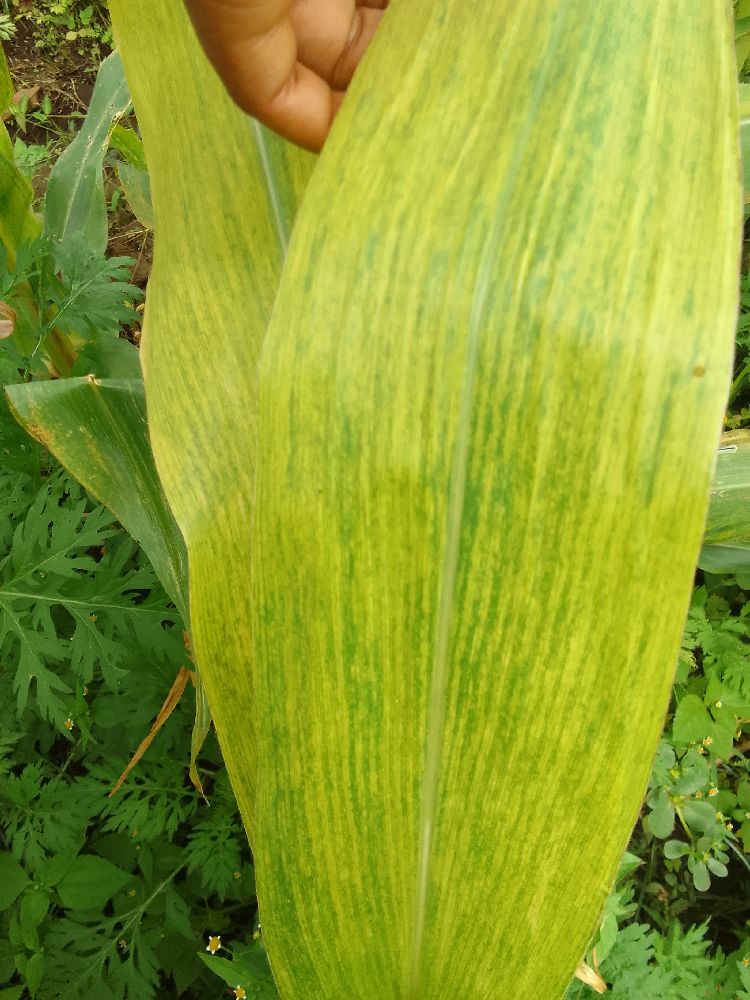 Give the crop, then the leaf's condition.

maize, maize lethal necrosis
